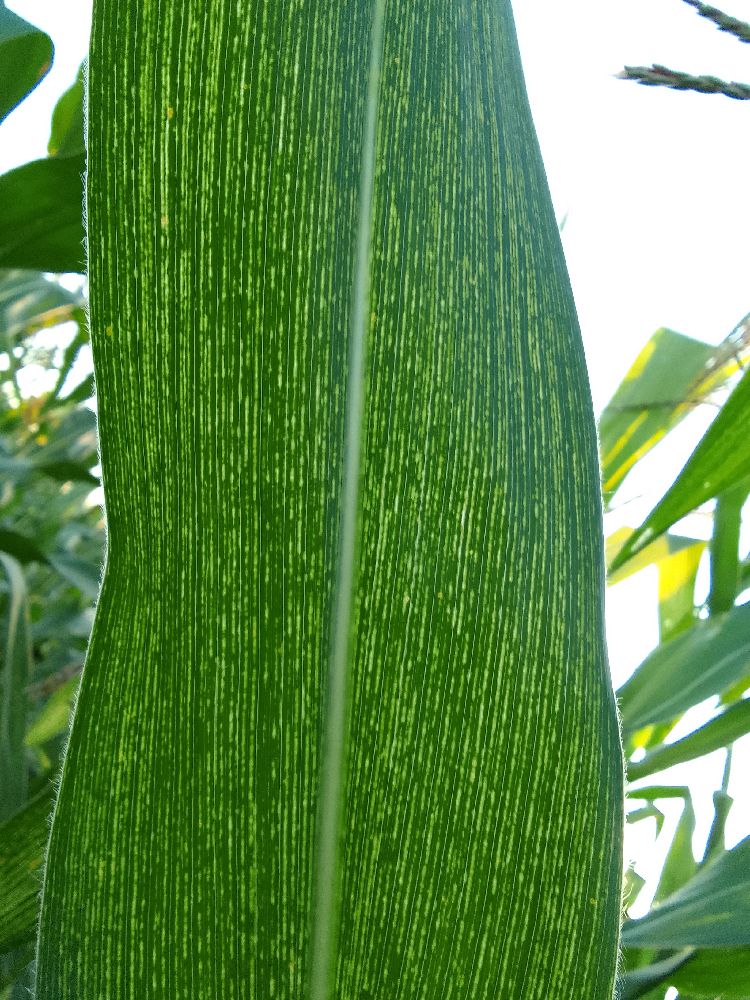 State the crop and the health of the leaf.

maize, maize streak virus
